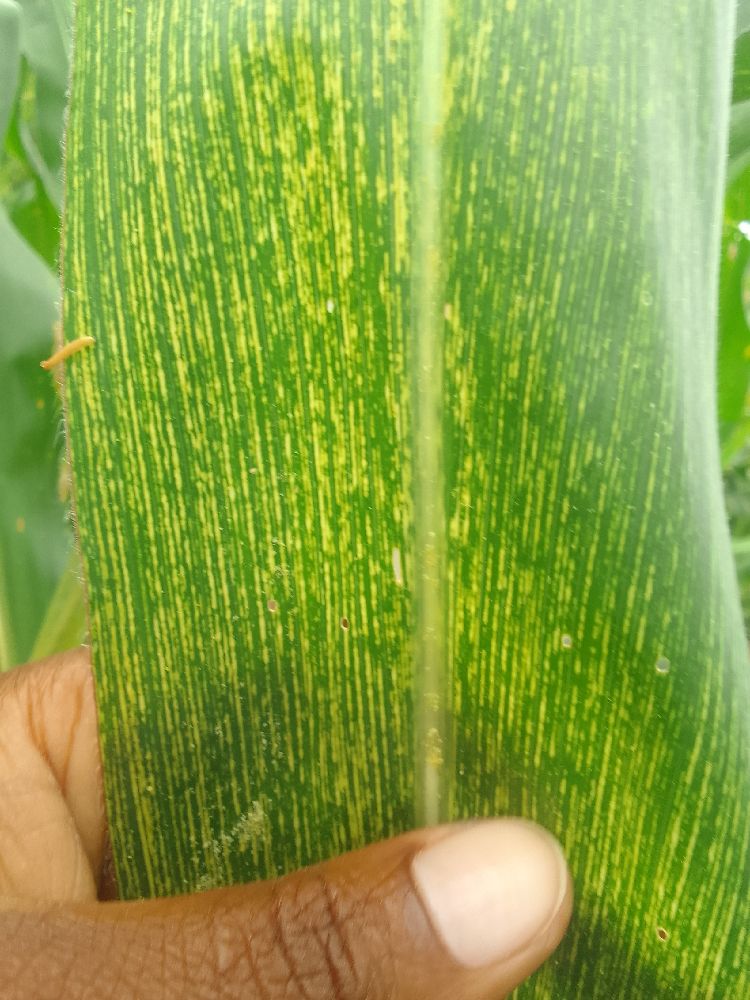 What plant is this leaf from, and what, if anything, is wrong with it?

maize, maize streak virus
